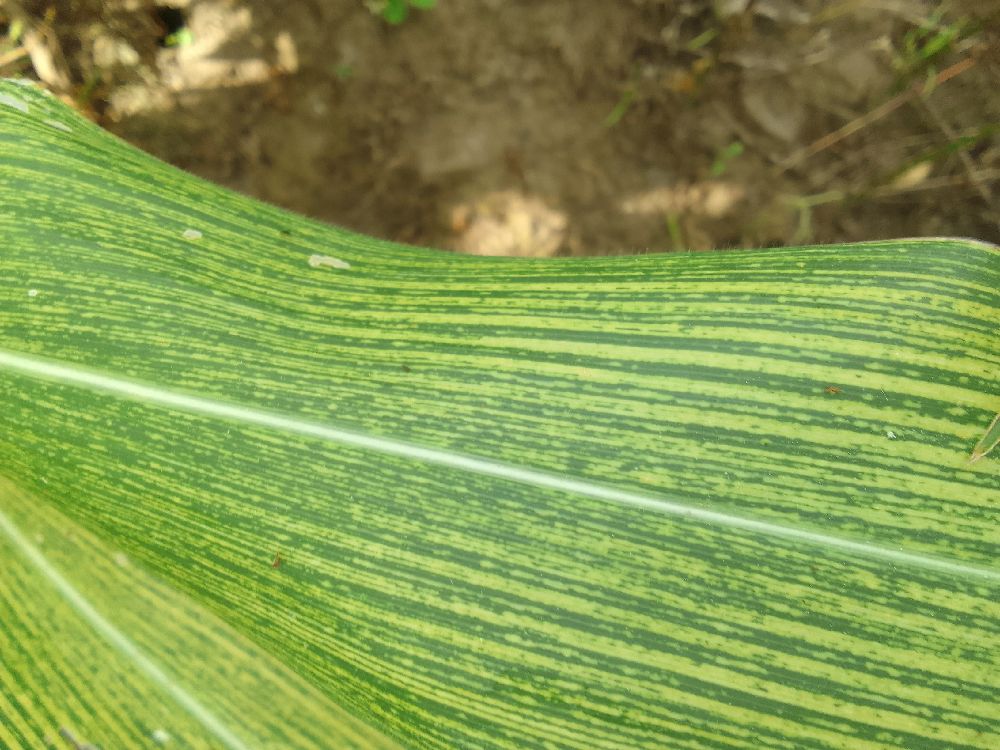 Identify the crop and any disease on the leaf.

maize, maize streak virus
